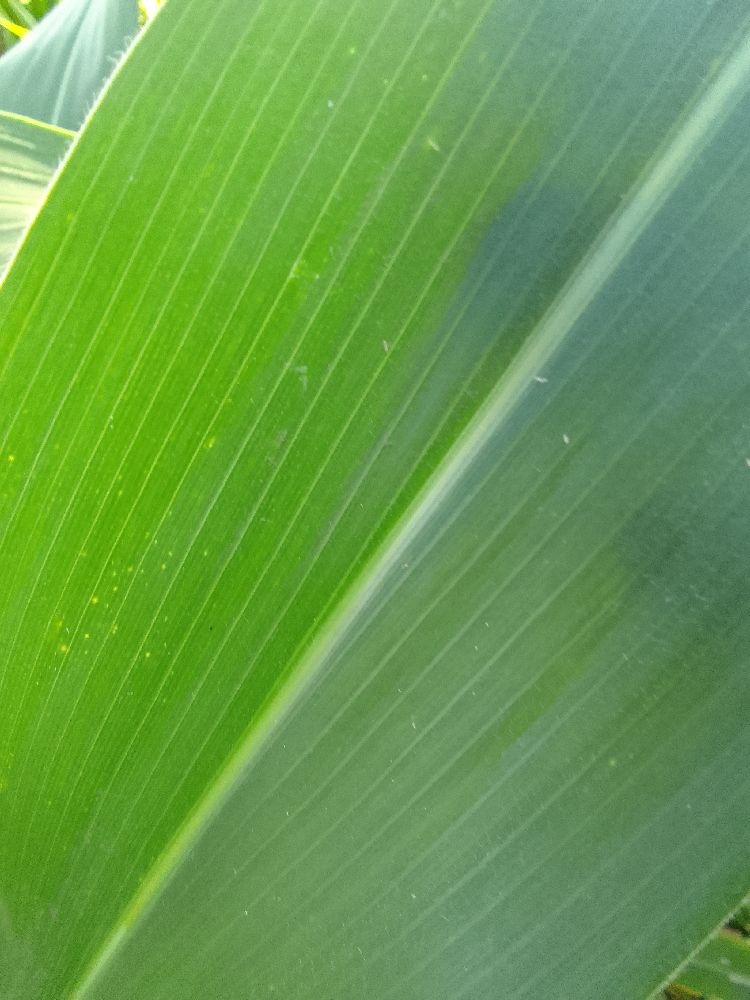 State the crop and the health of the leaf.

maize, healthy
